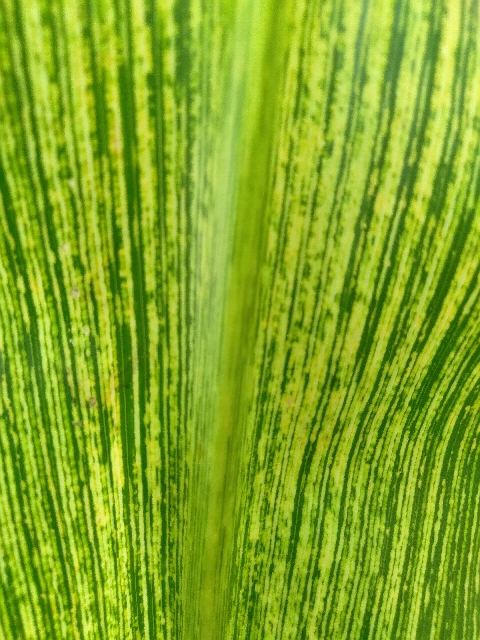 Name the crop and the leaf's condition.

maize, maize streak virus
